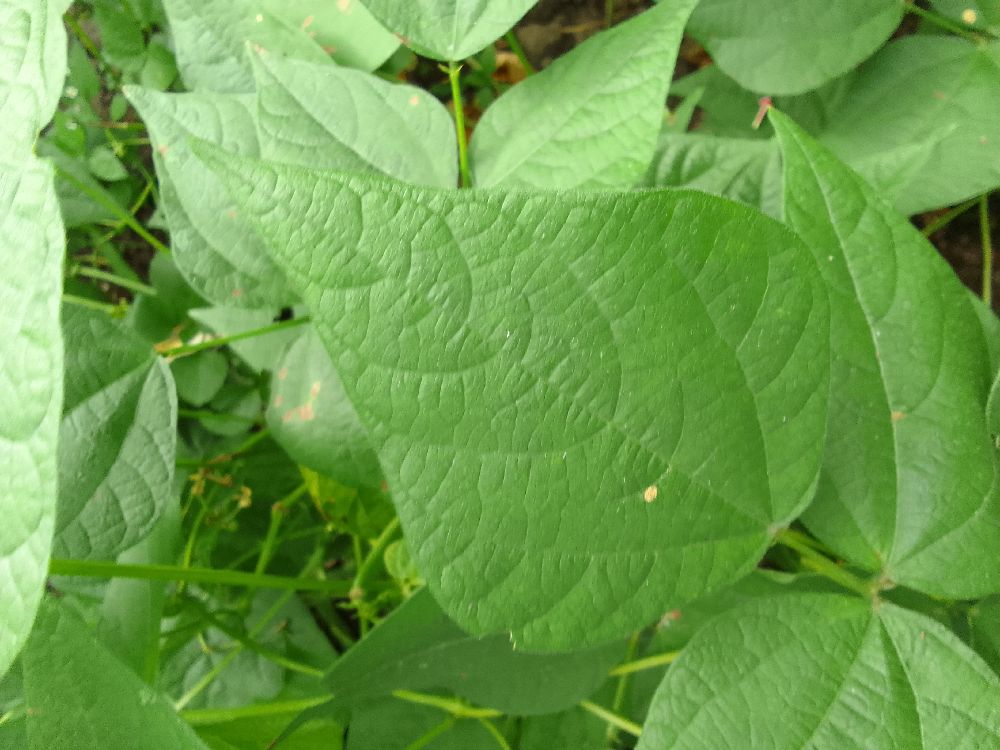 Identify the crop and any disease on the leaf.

common bean, healthy
